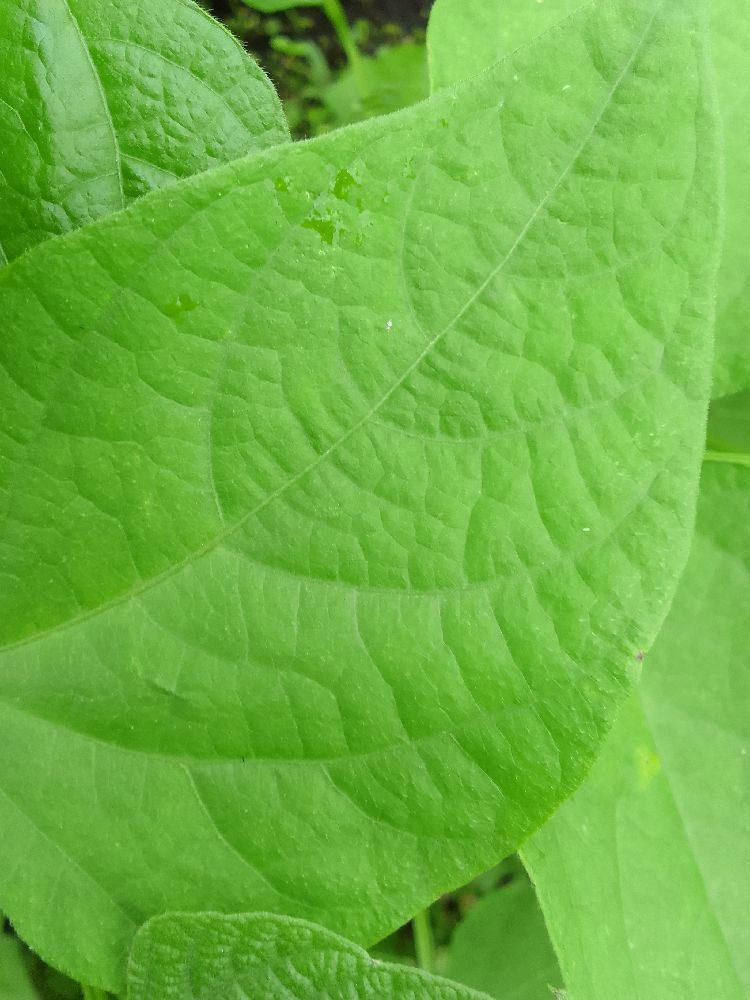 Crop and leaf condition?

common bean, healthy
